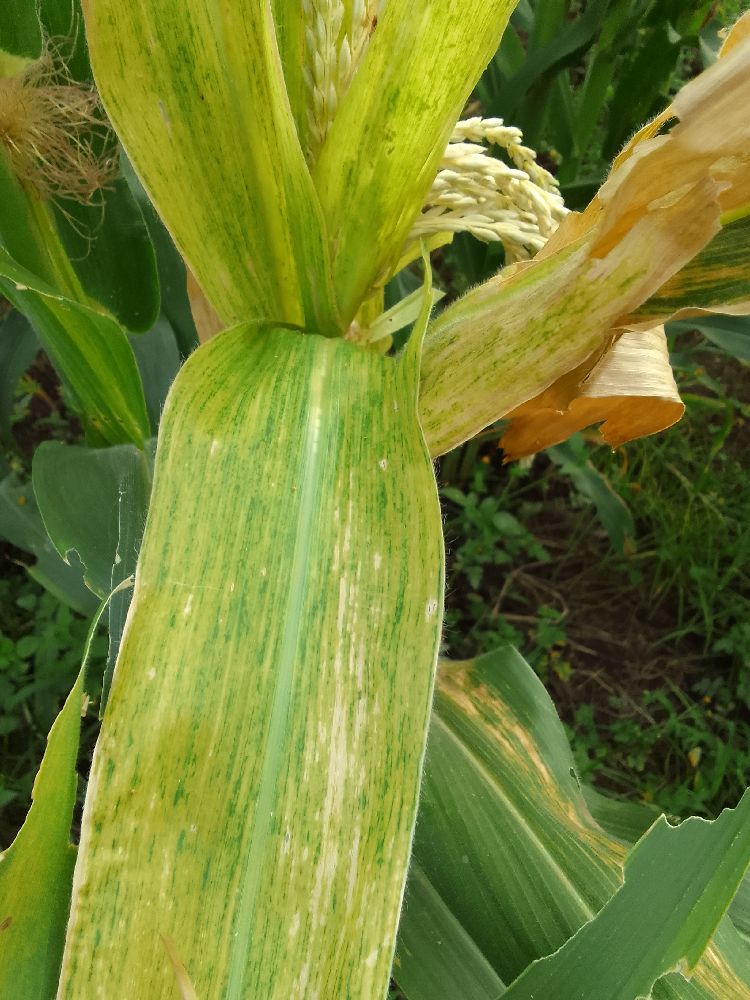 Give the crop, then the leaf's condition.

maize, maize lethal necrosis
